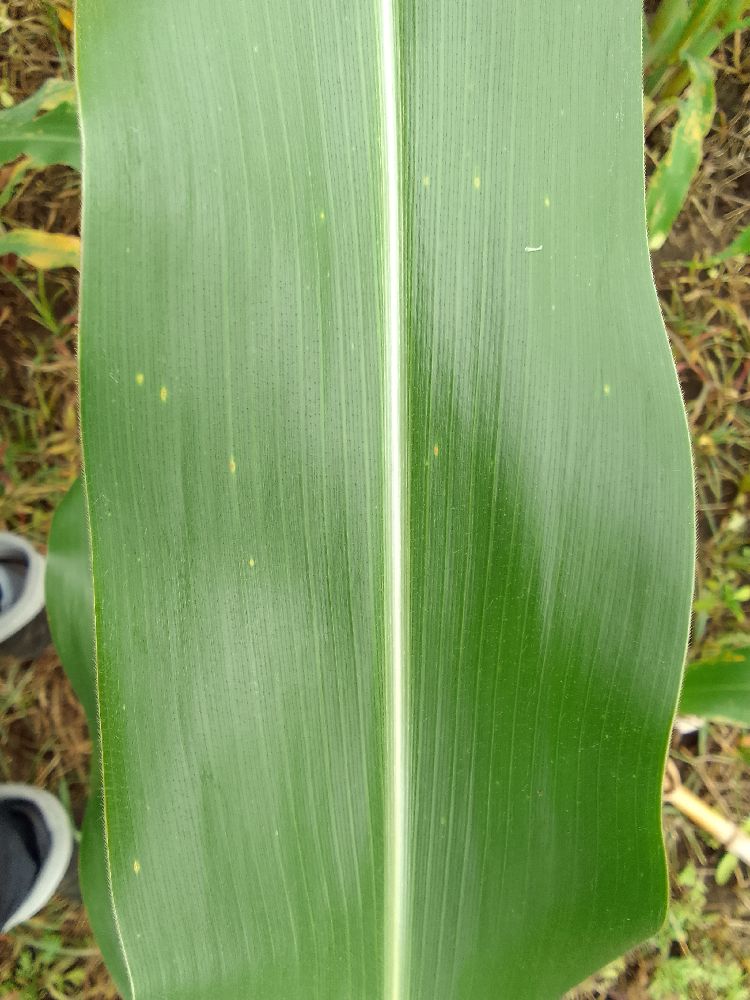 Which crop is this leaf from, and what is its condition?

maize, healthy
